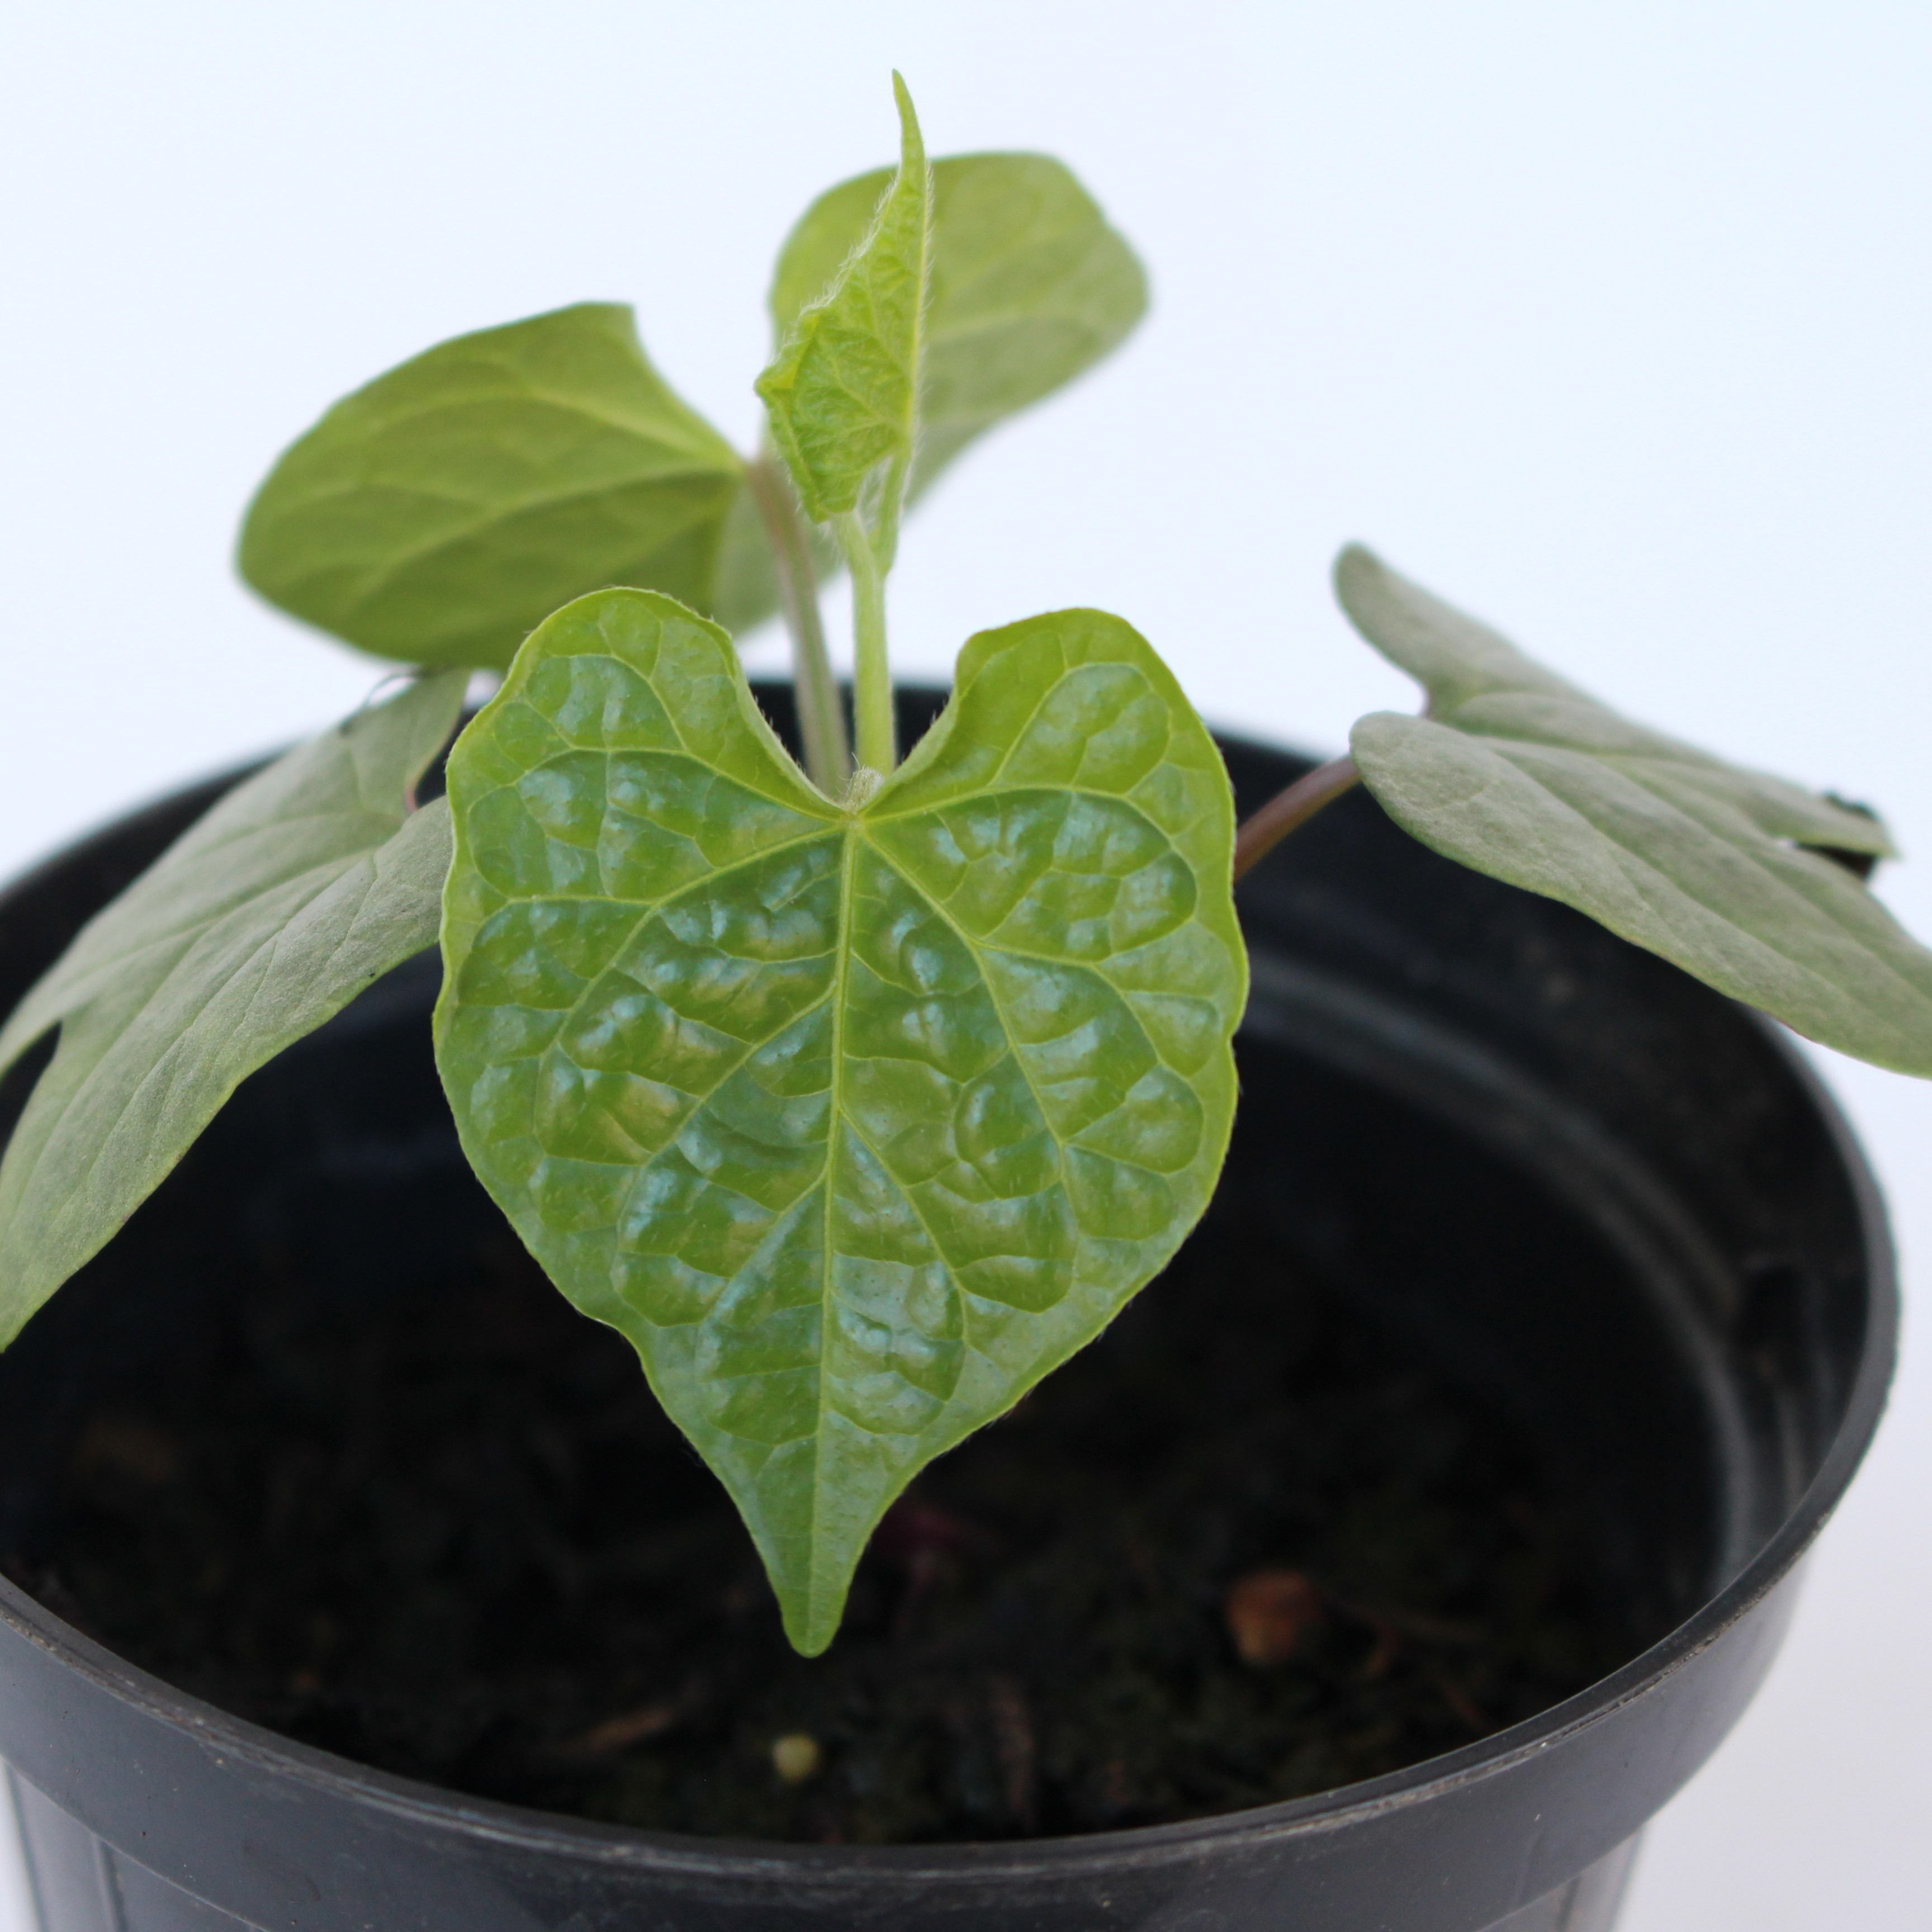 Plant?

Convolvulus arvensis
